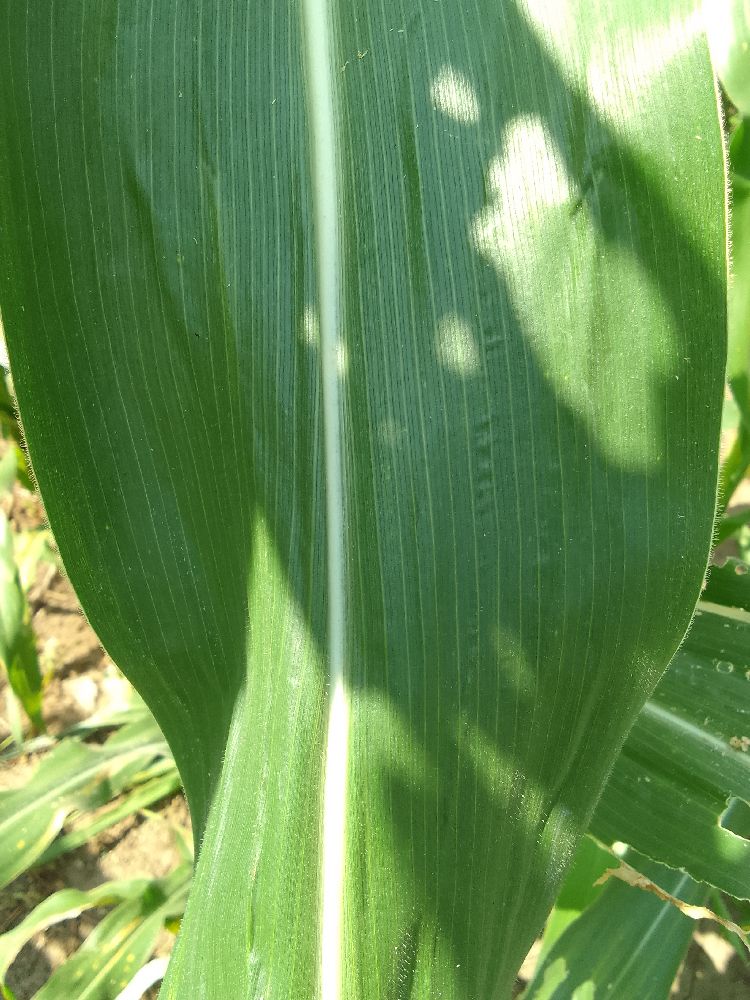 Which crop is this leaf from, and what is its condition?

maize, healthy
